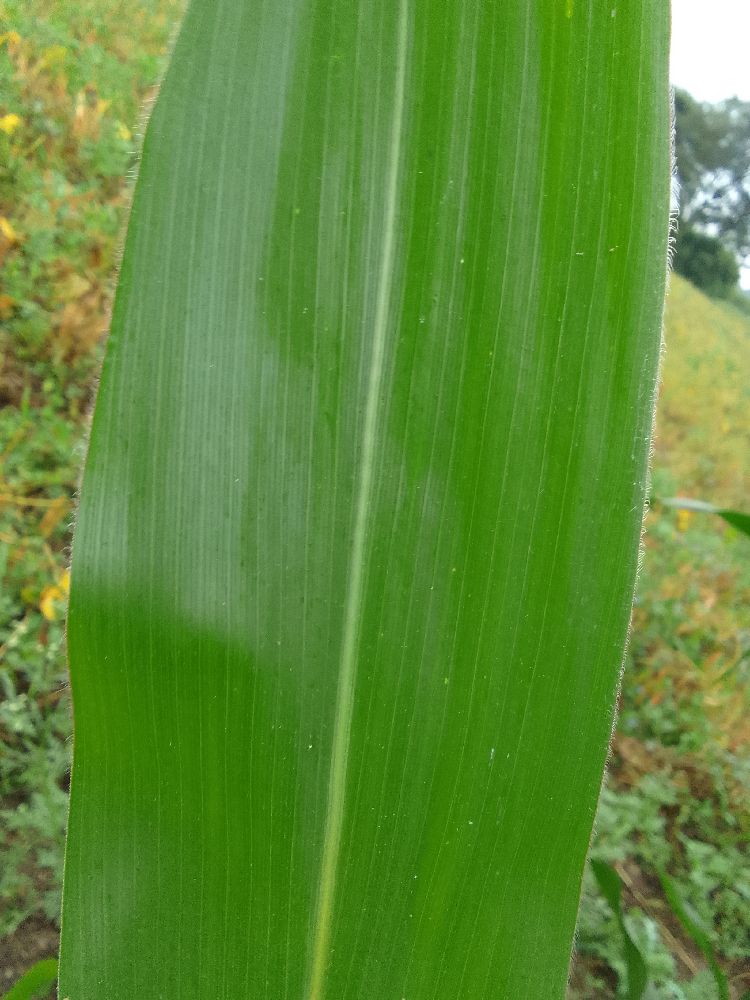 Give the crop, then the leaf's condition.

maize, healthy
